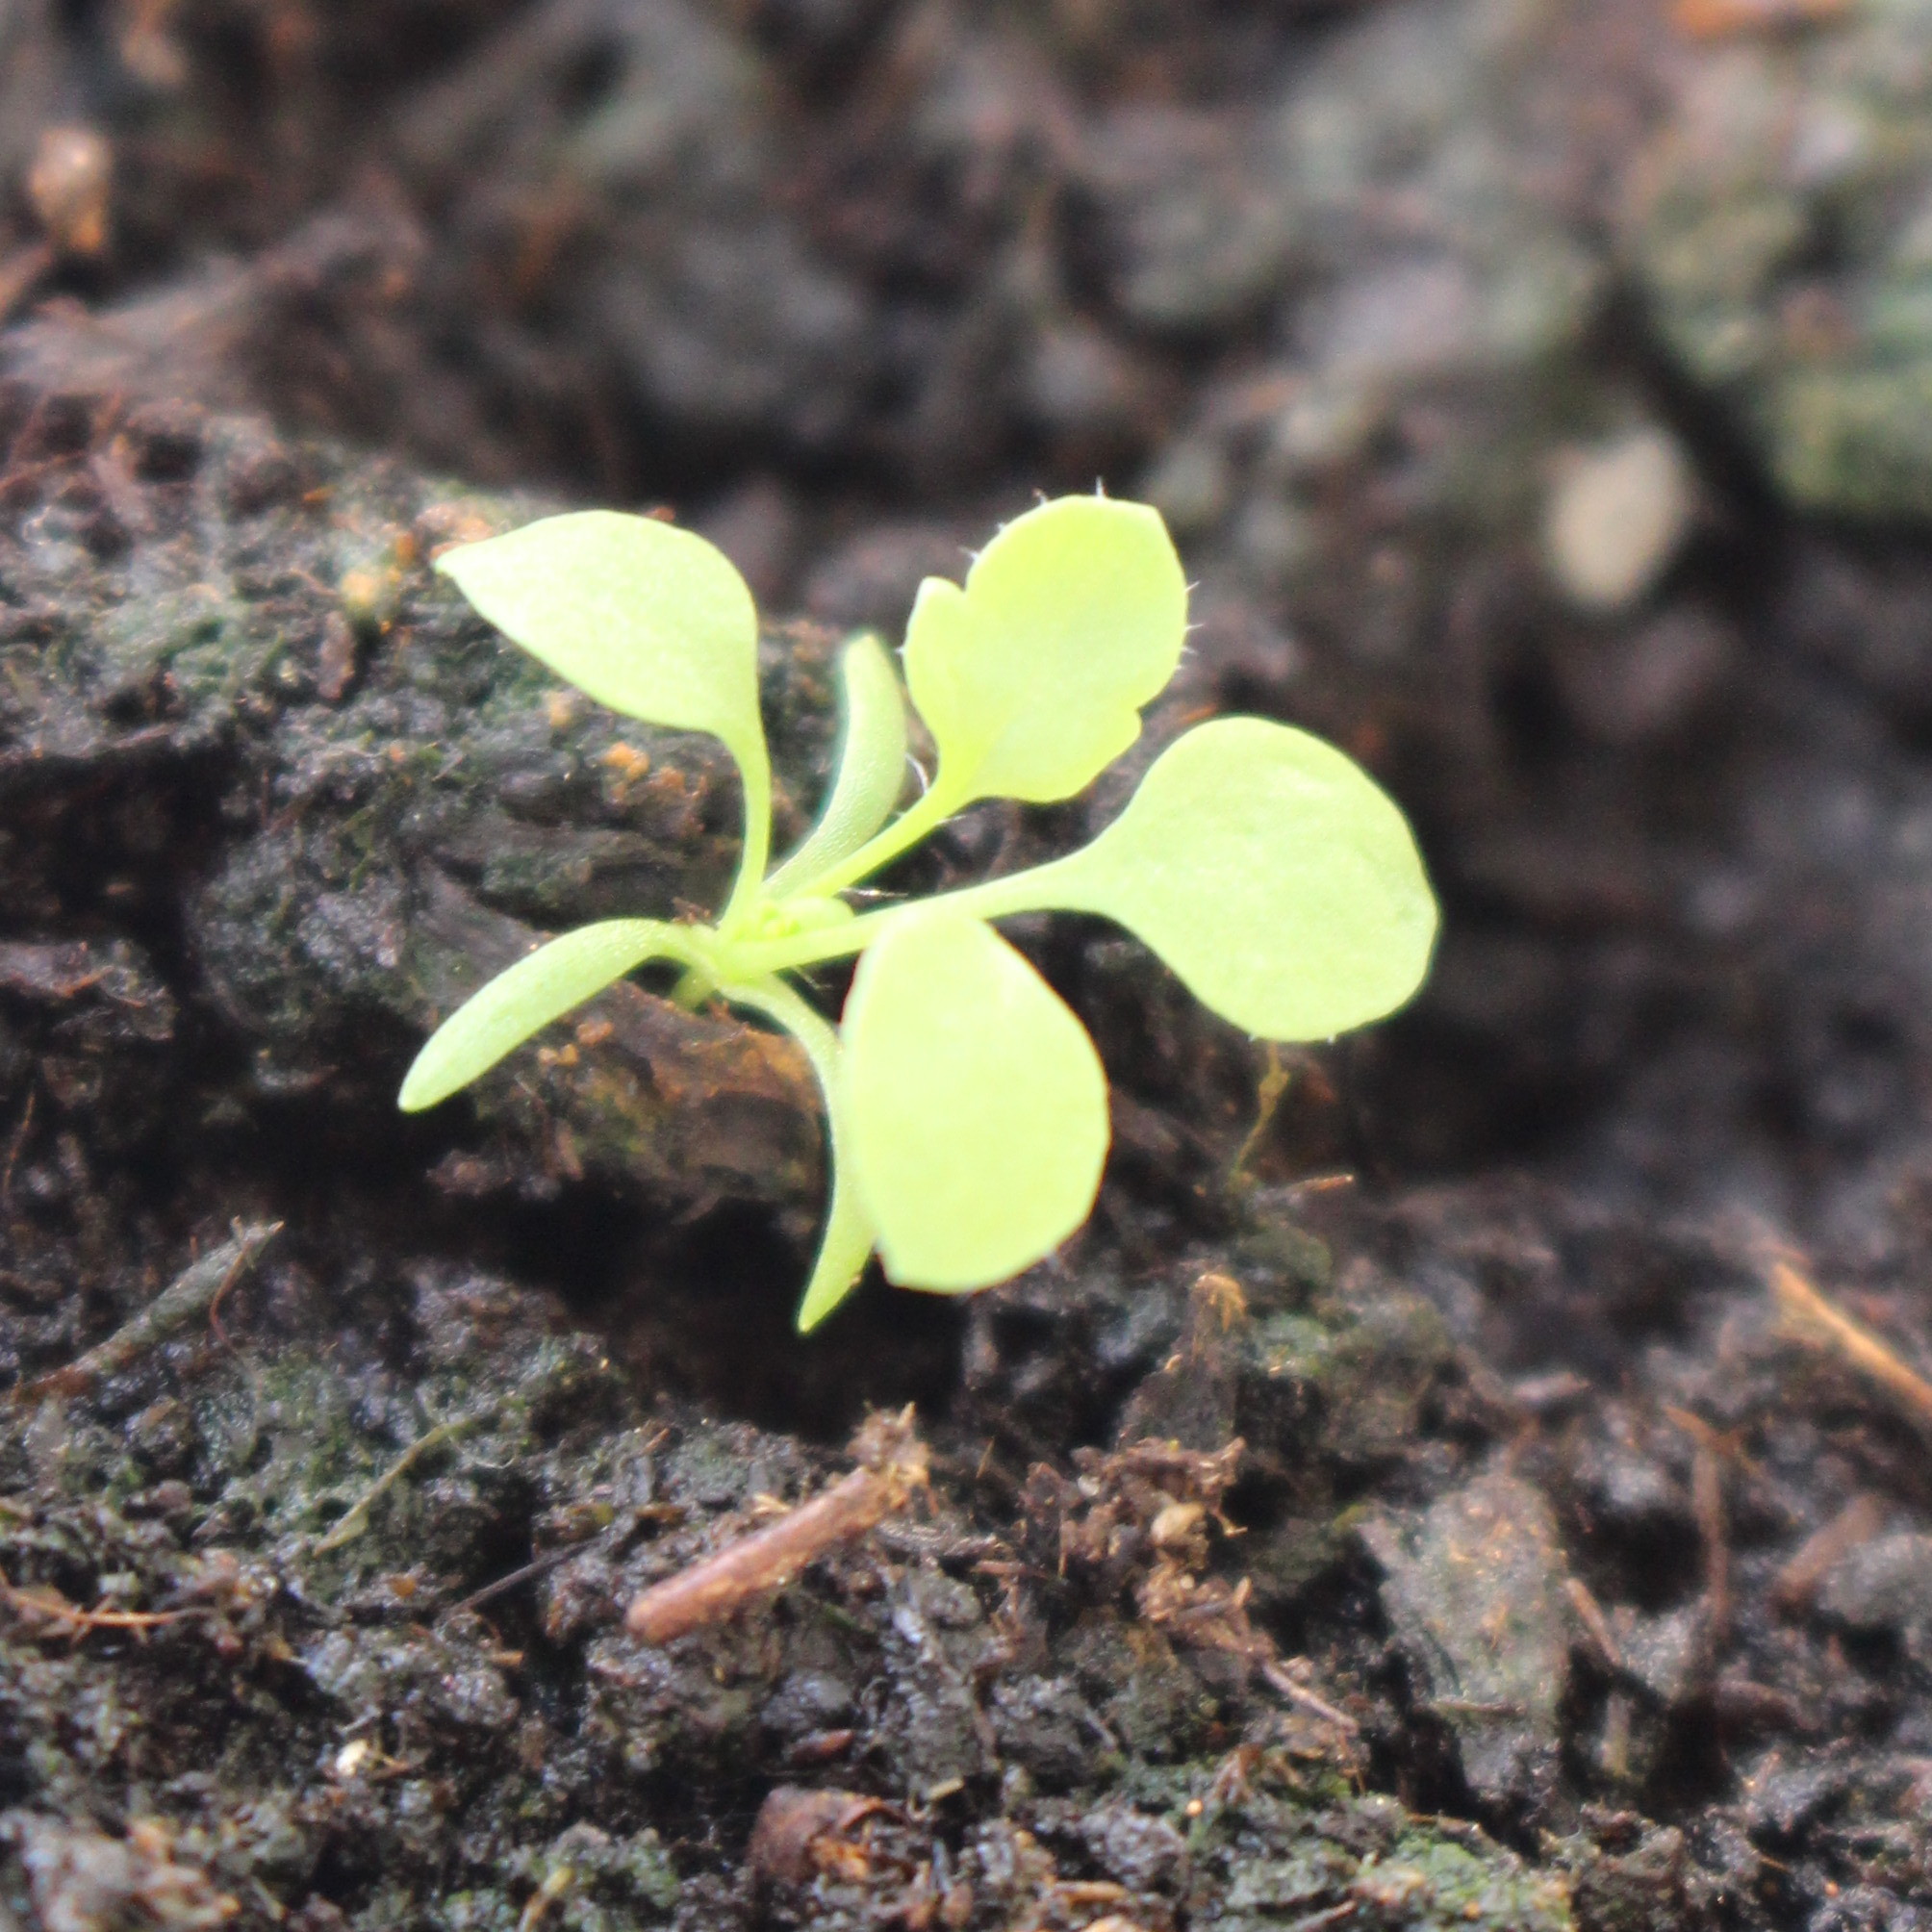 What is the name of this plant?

Papaver rhoeas
